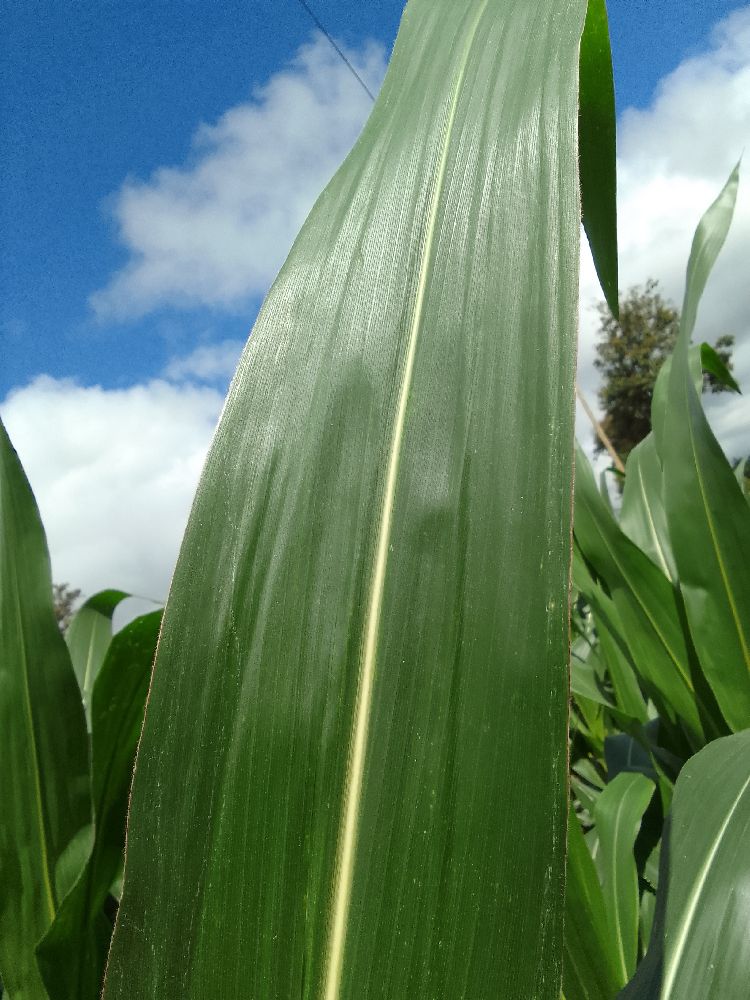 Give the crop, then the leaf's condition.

maize, healthy
